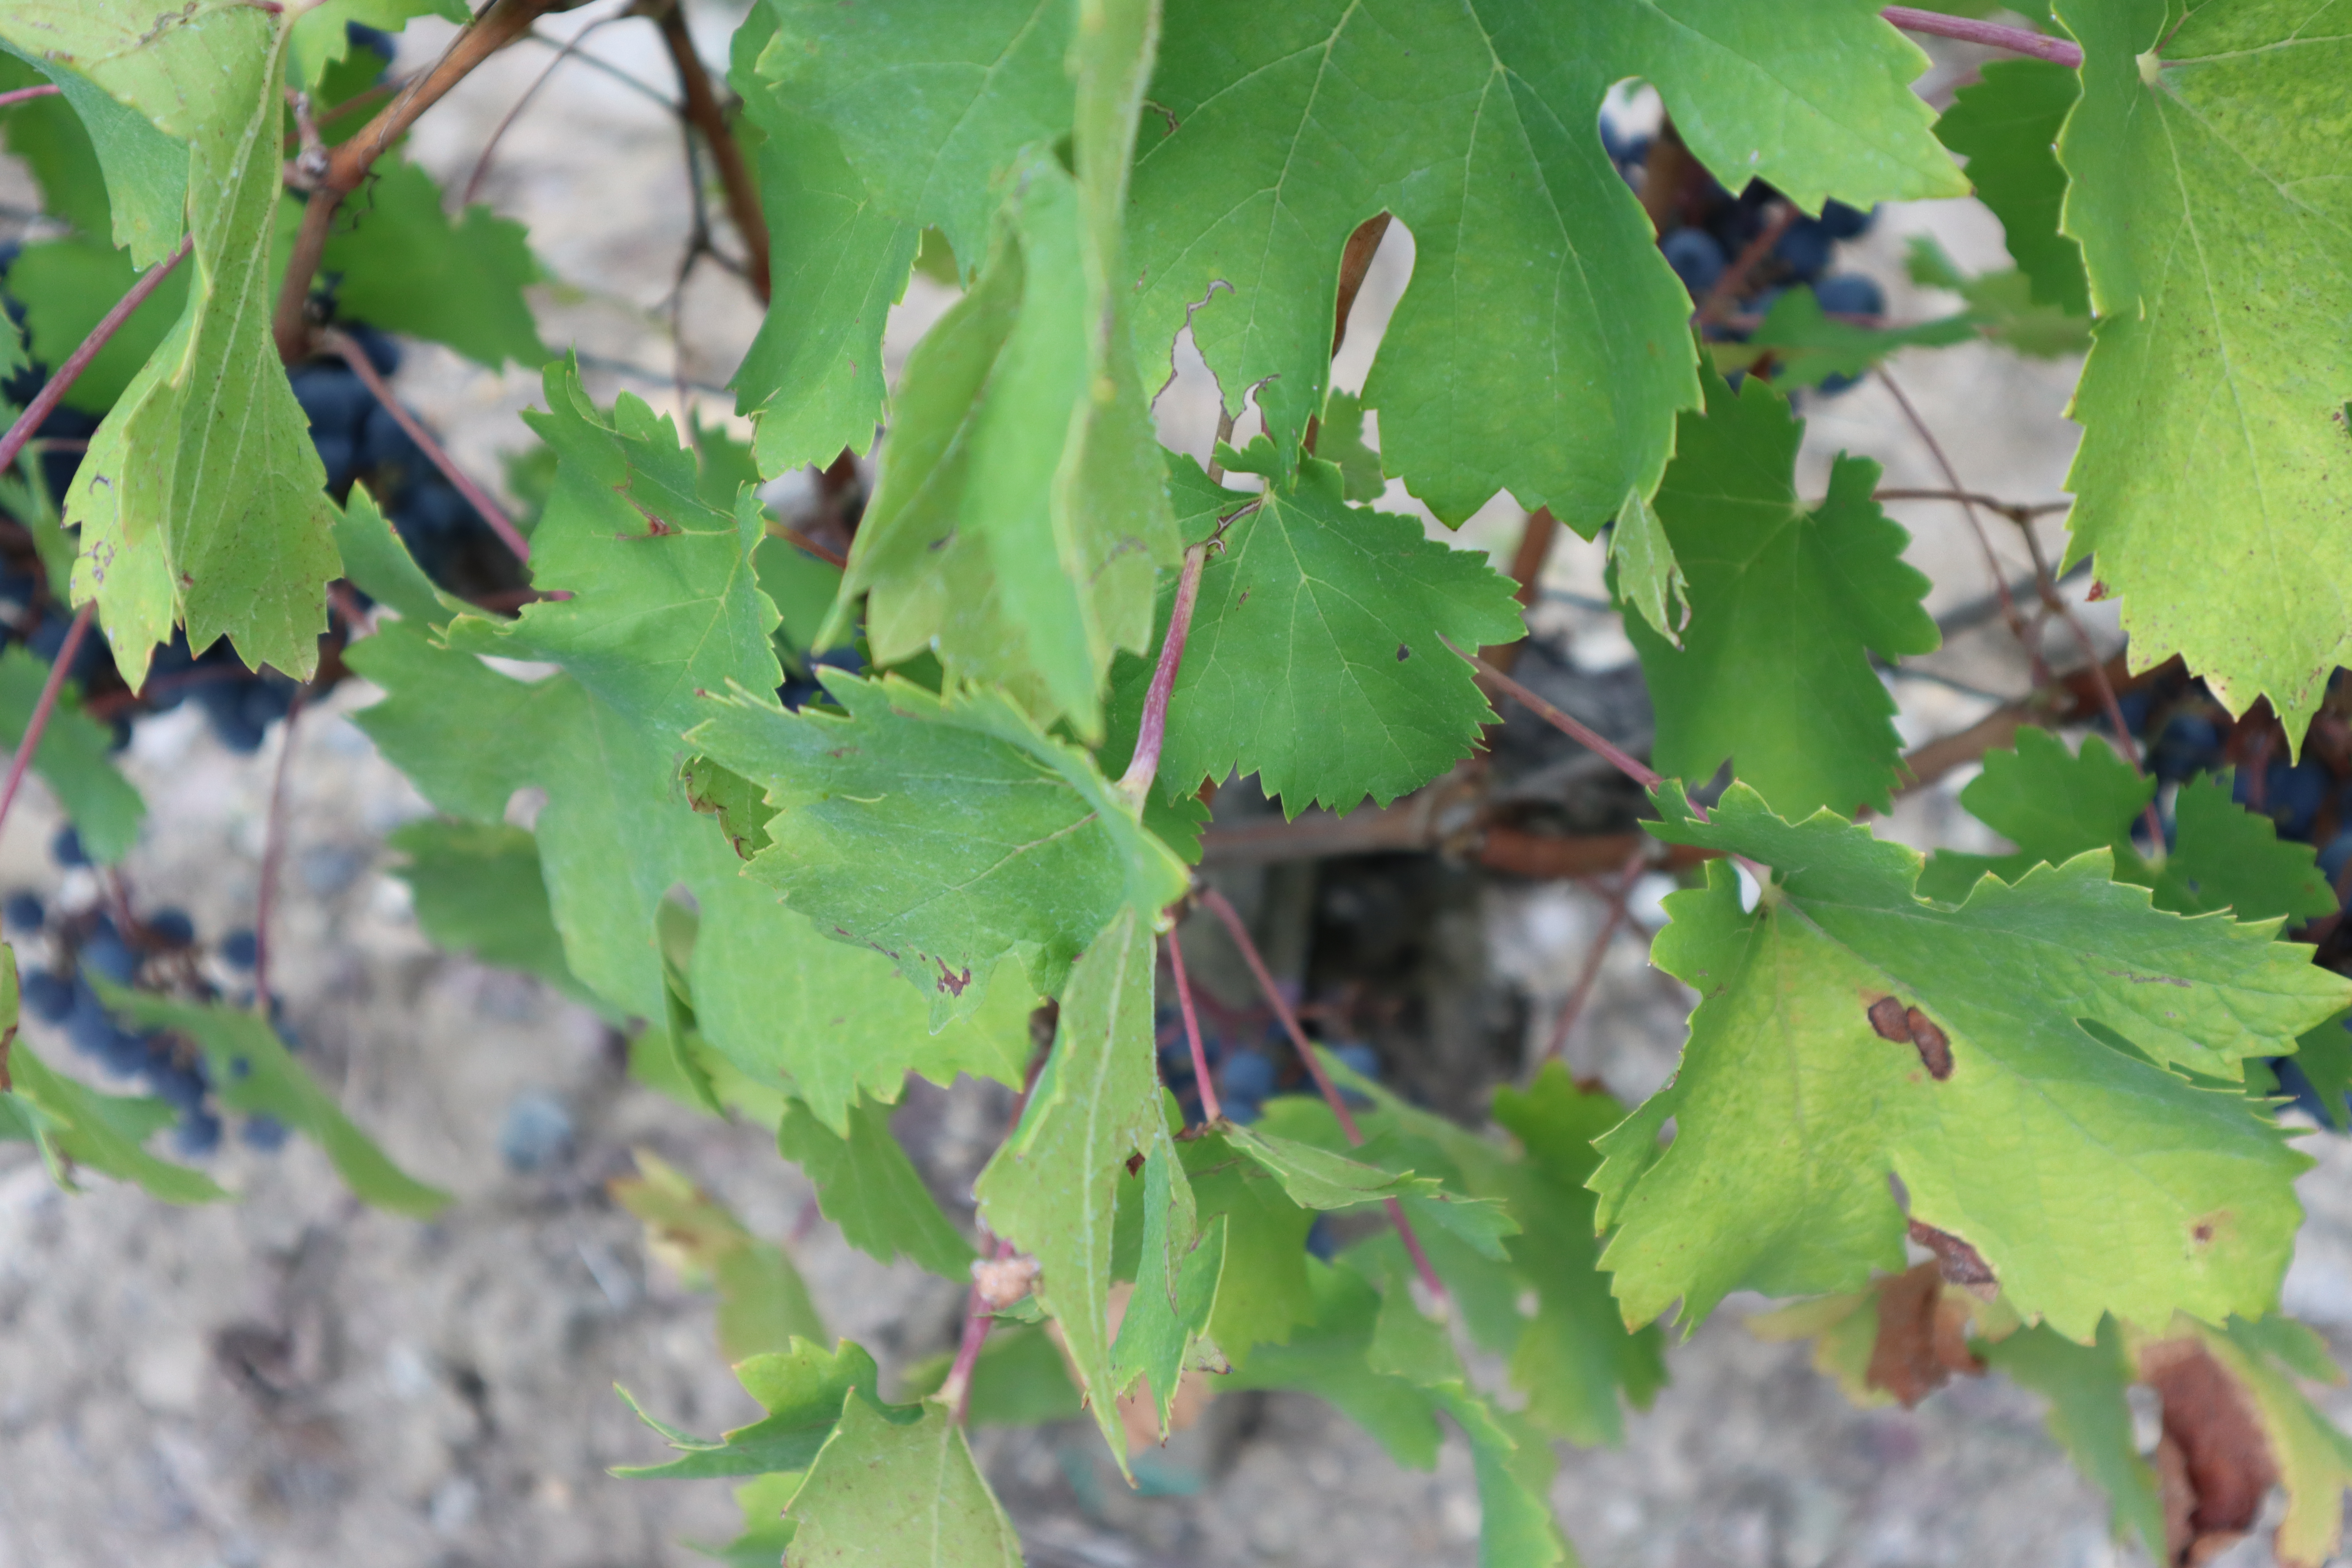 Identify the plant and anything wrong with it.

grapevine, downy mildew
